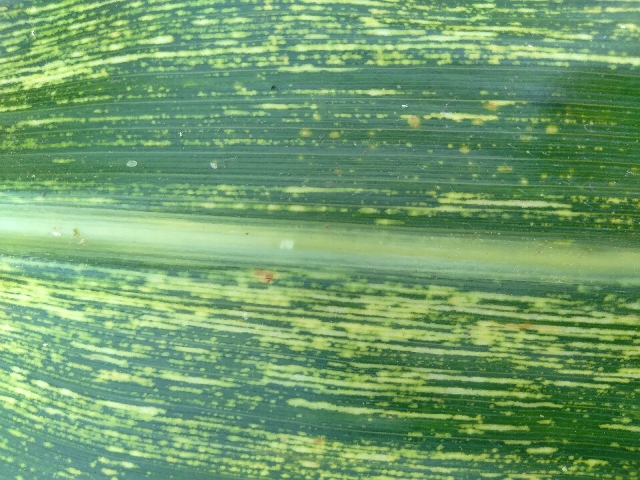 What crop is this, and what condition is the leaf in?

maize, maize streak virus
